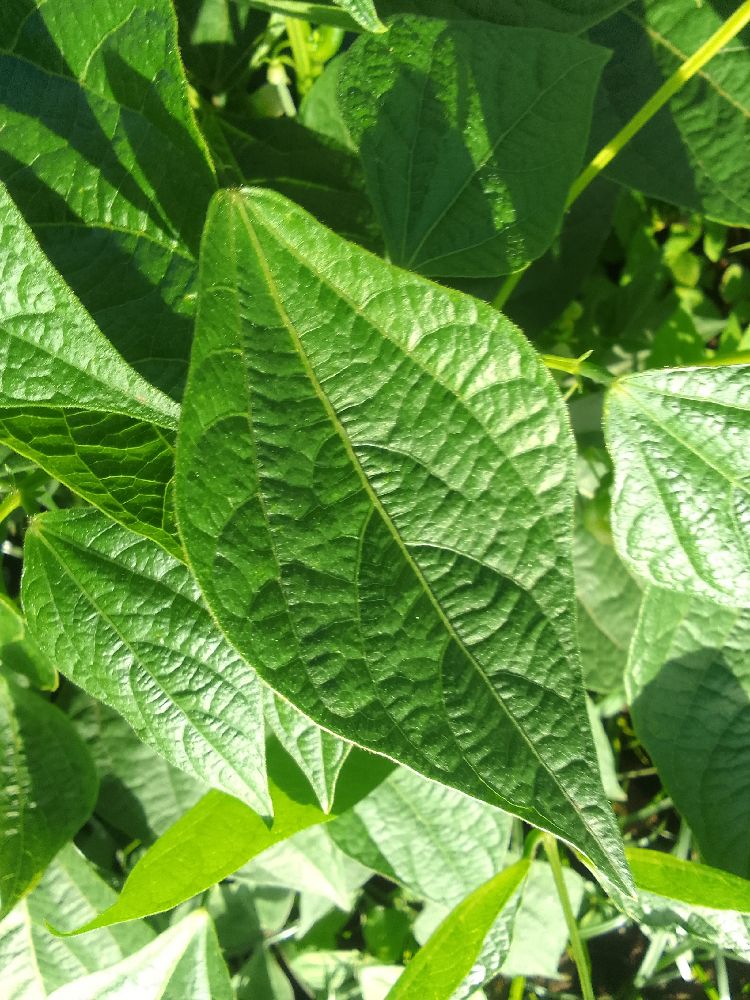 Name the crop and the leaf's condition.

common bean, healthy
